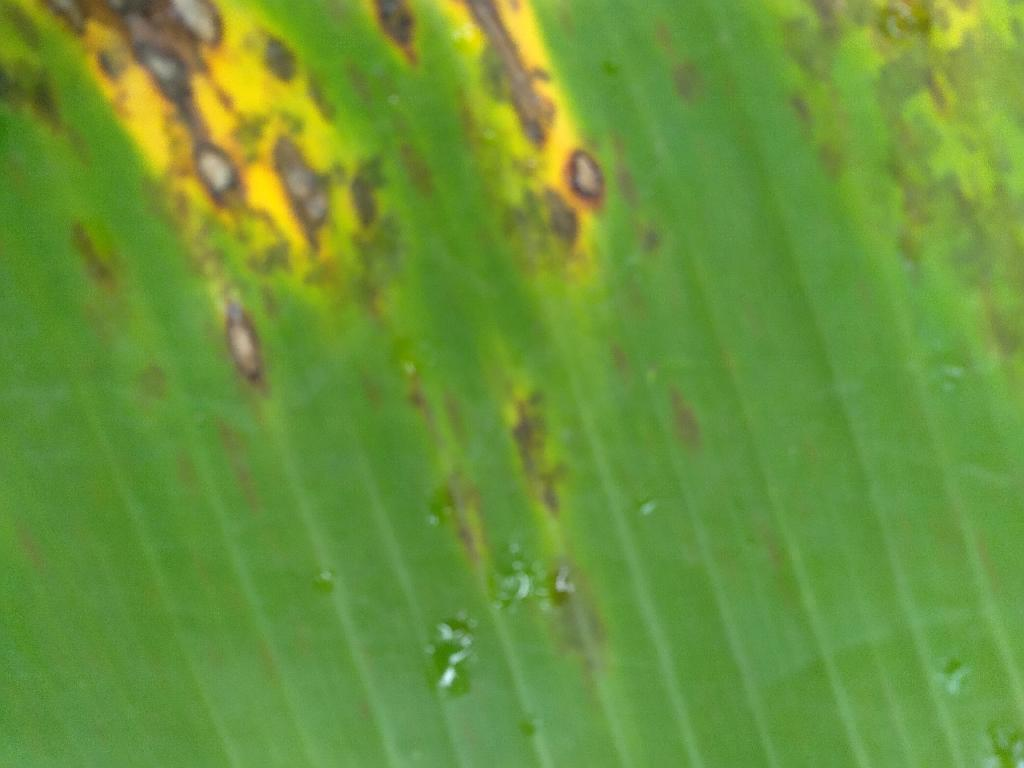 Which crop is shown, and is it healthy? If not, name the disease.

banana, black sigatoka
